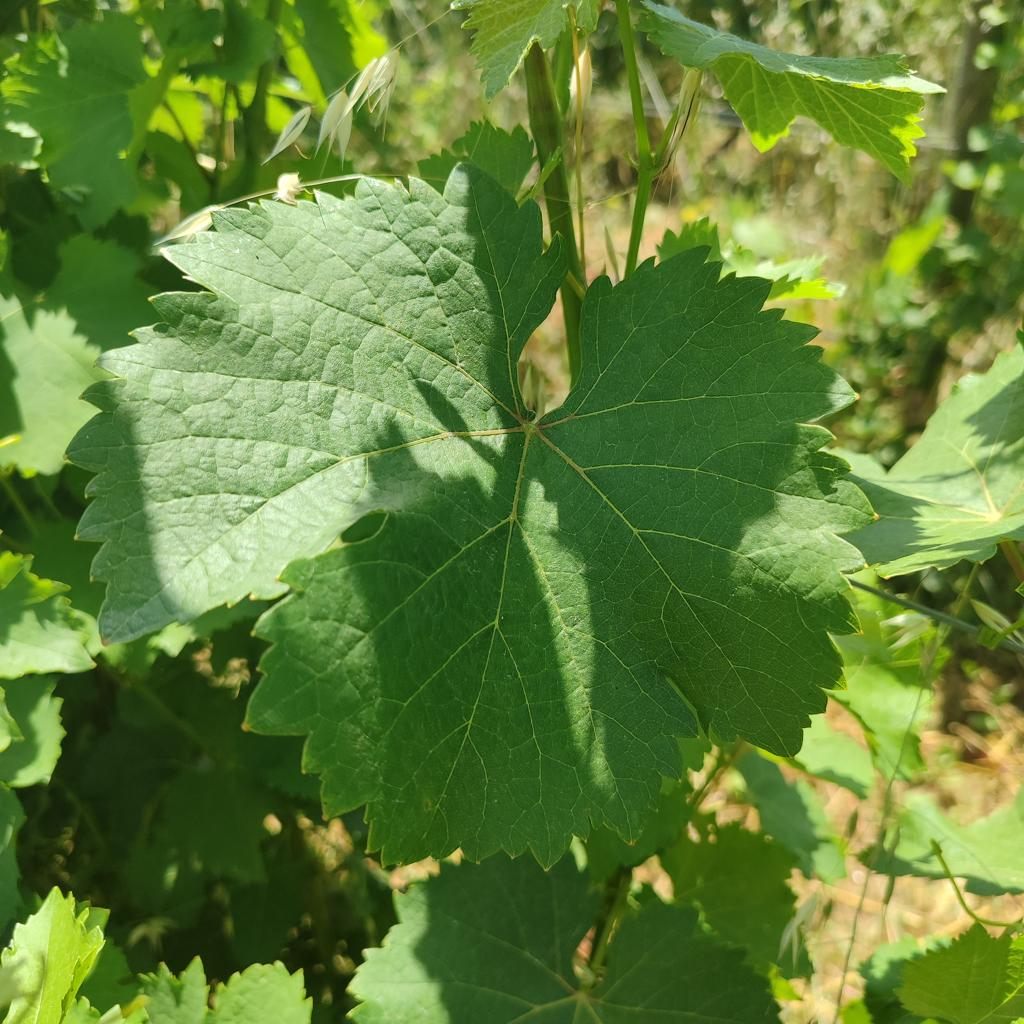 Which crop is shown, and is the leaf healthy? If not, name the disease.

grapevine, healthy
